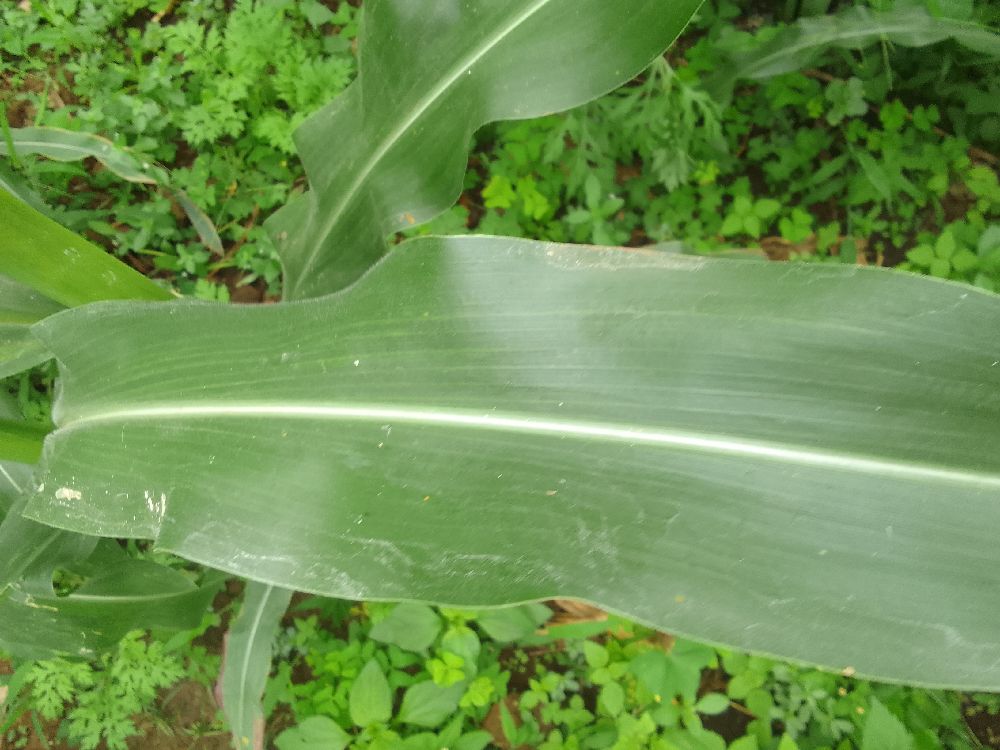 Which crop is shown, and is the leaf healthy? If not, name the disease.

maize, healthy
